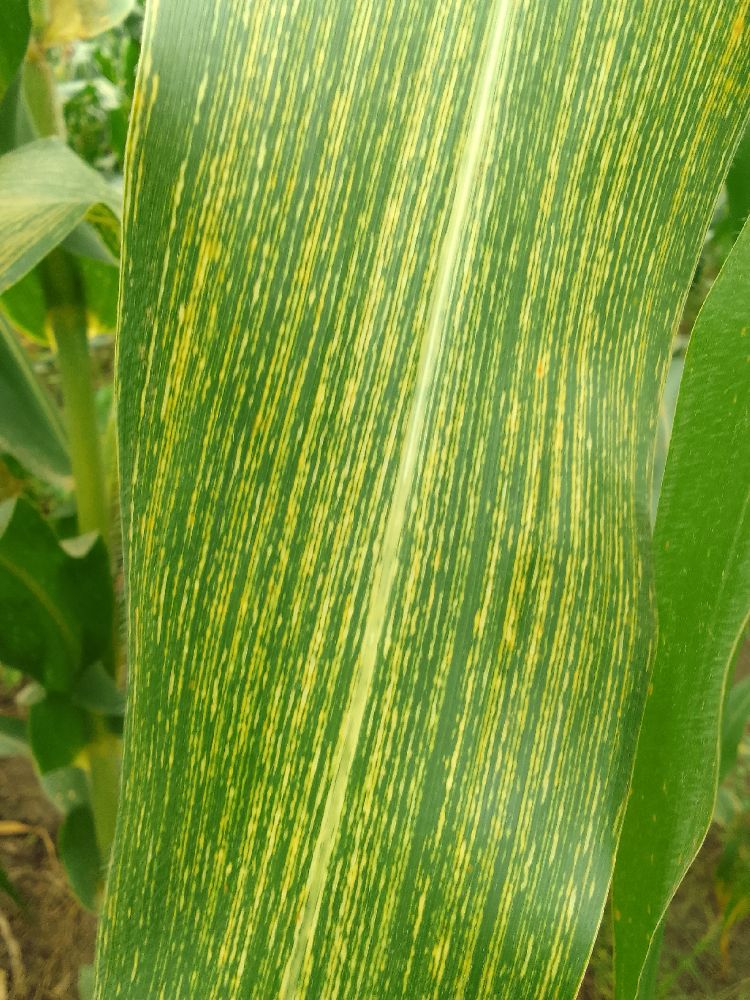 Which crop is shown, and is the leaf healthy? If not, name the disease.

maize, maize streak virus
